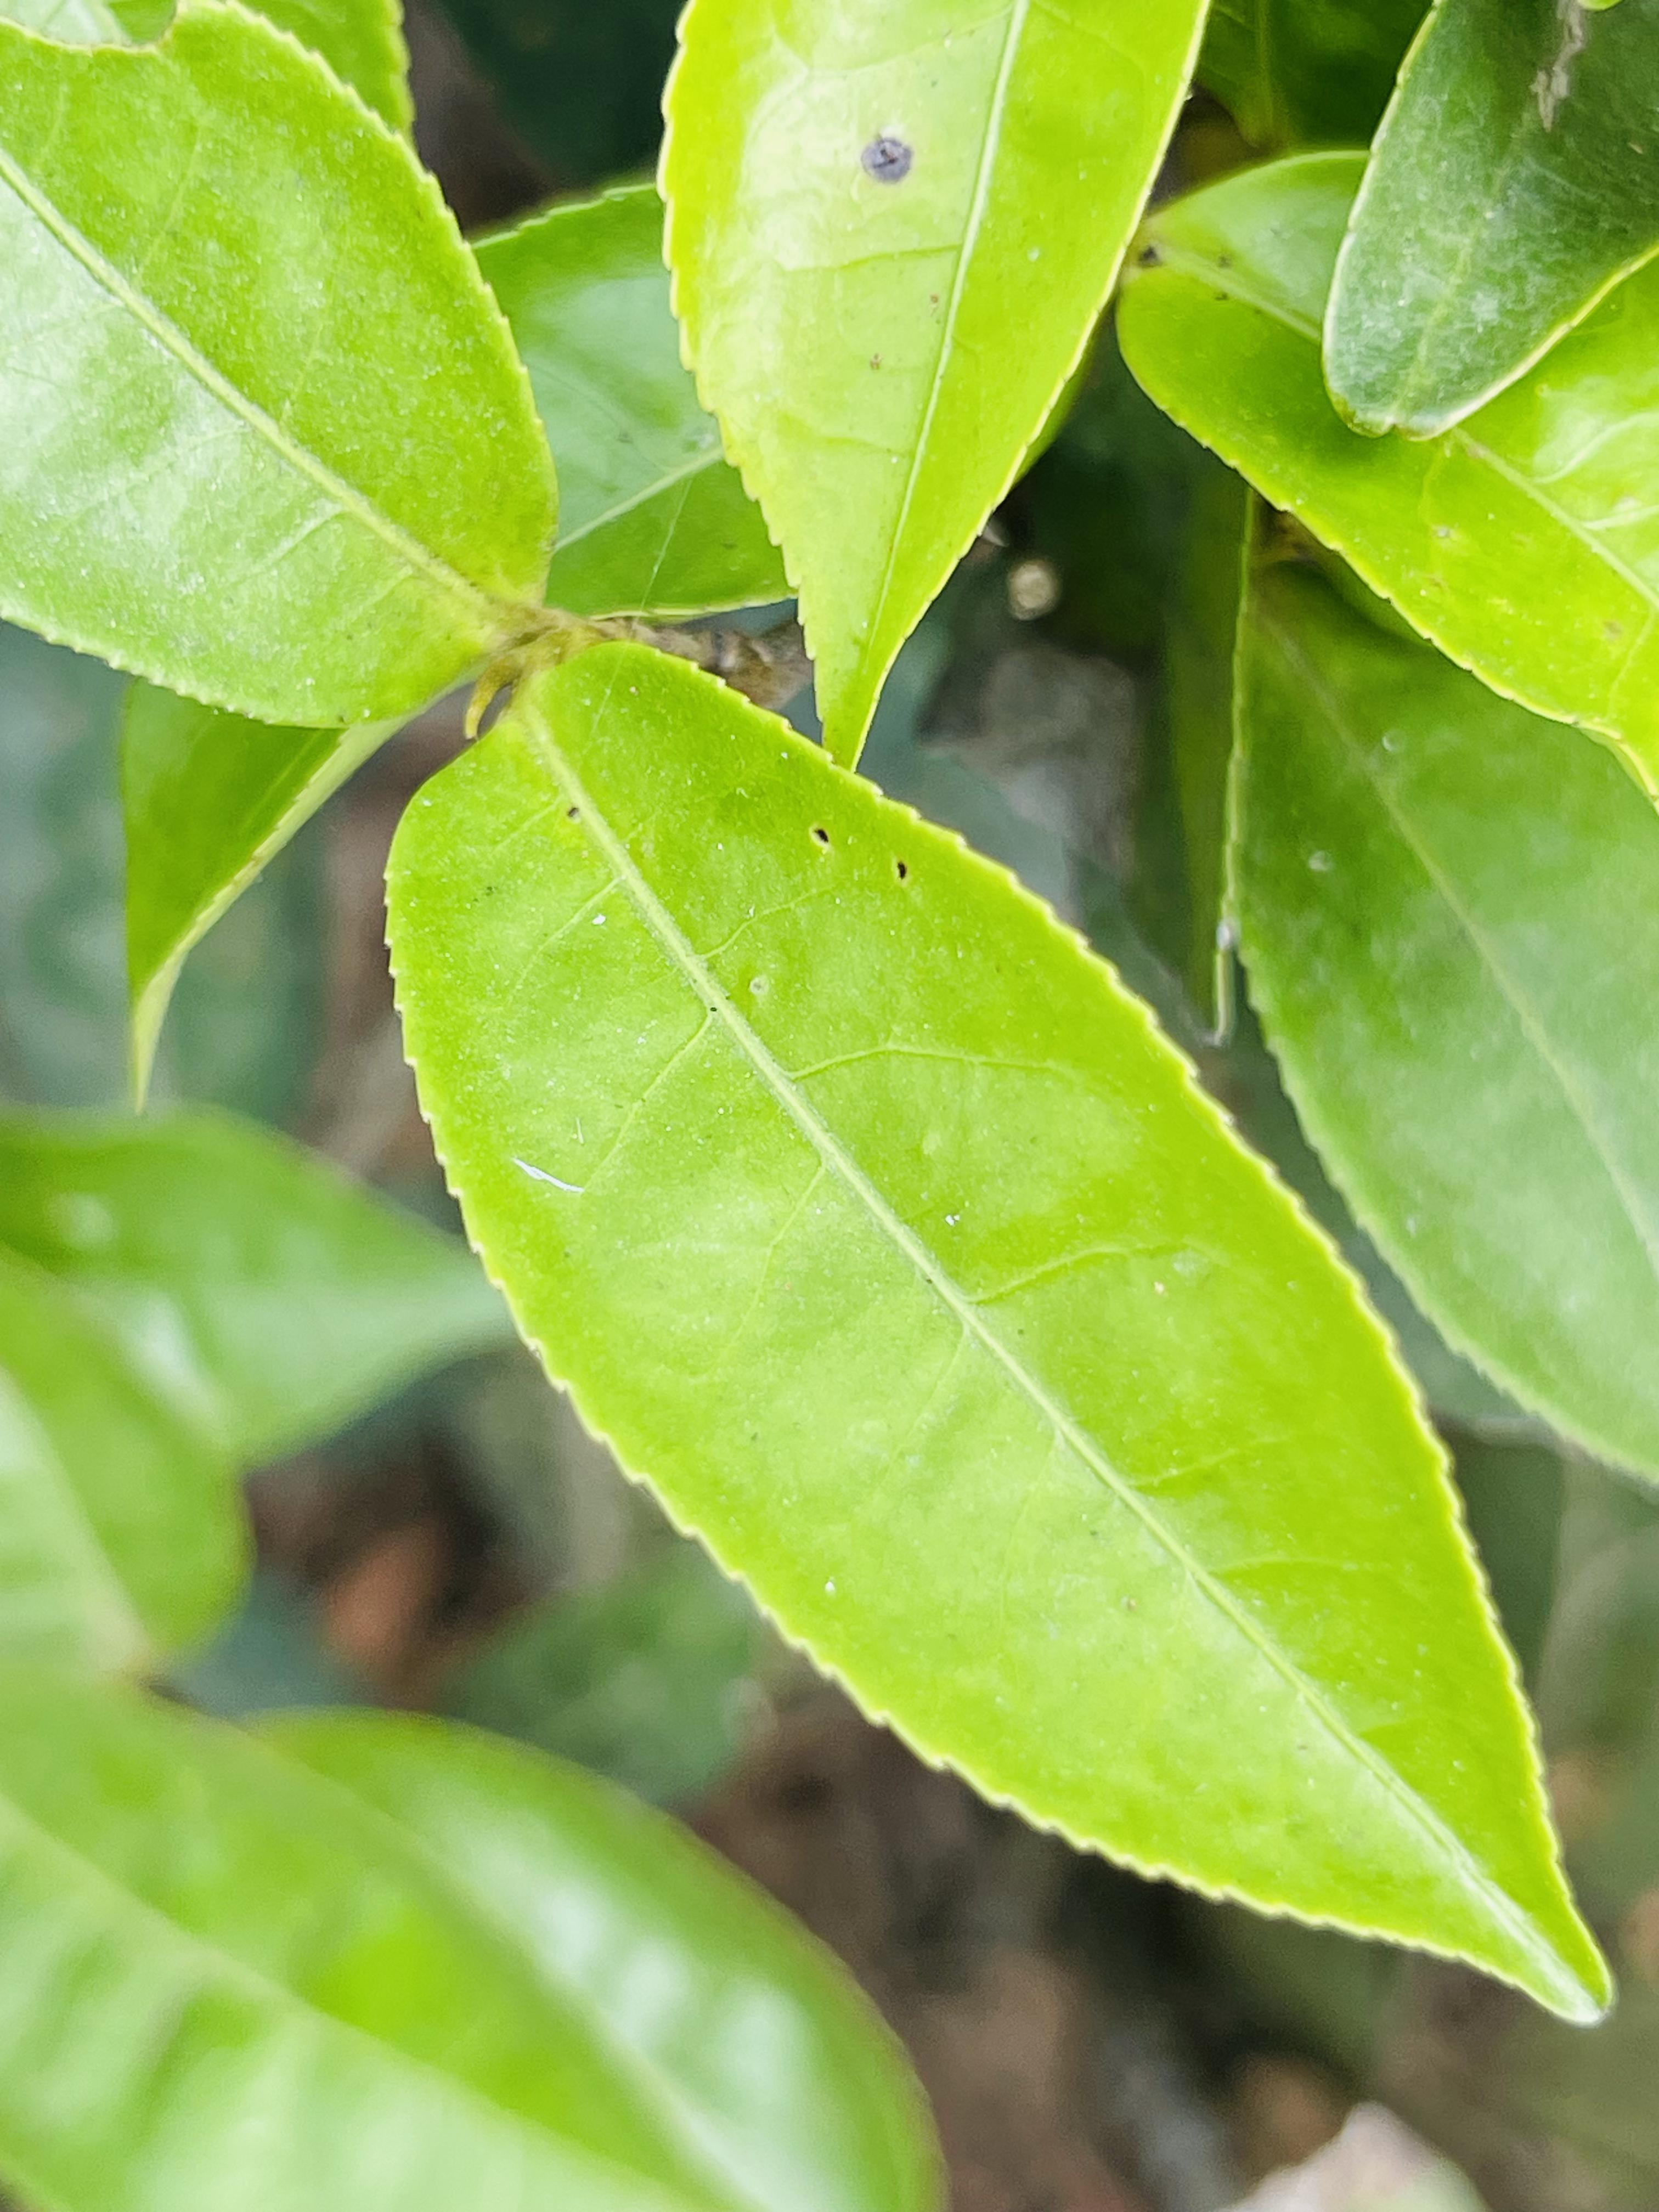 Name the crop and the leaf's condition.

tea, healthy leaf
